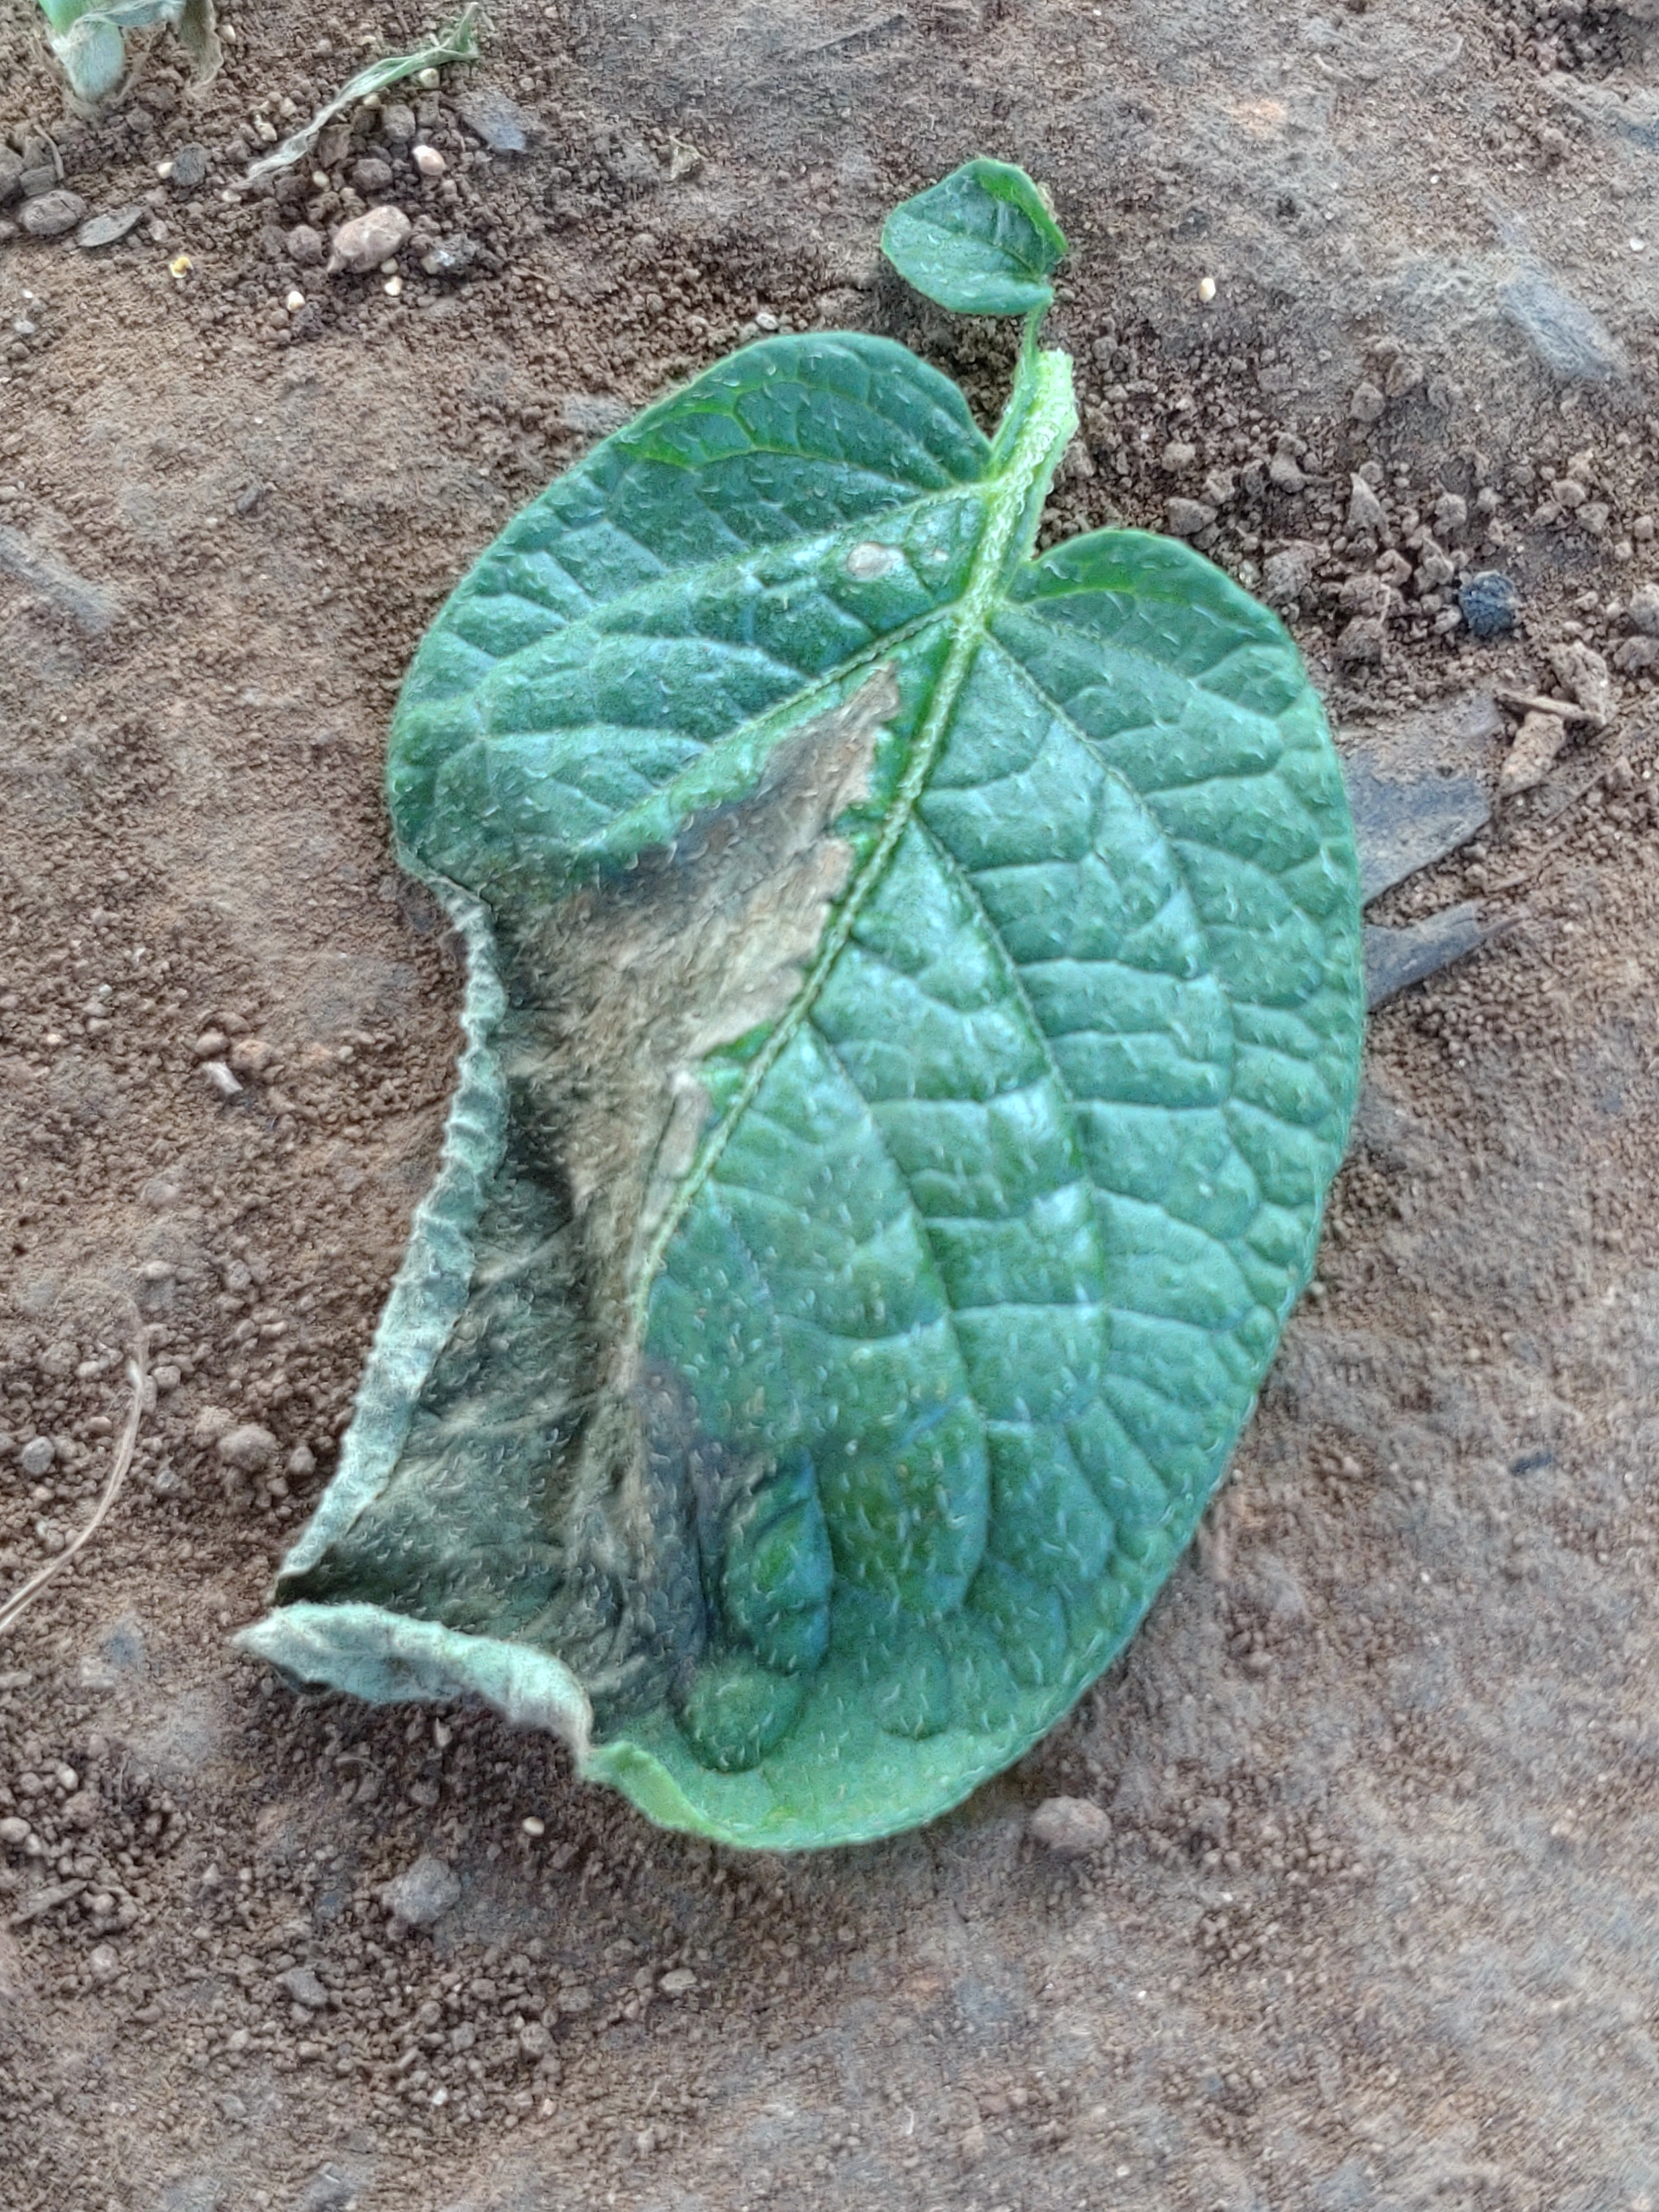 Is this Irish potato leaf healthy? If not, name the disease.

early blight
